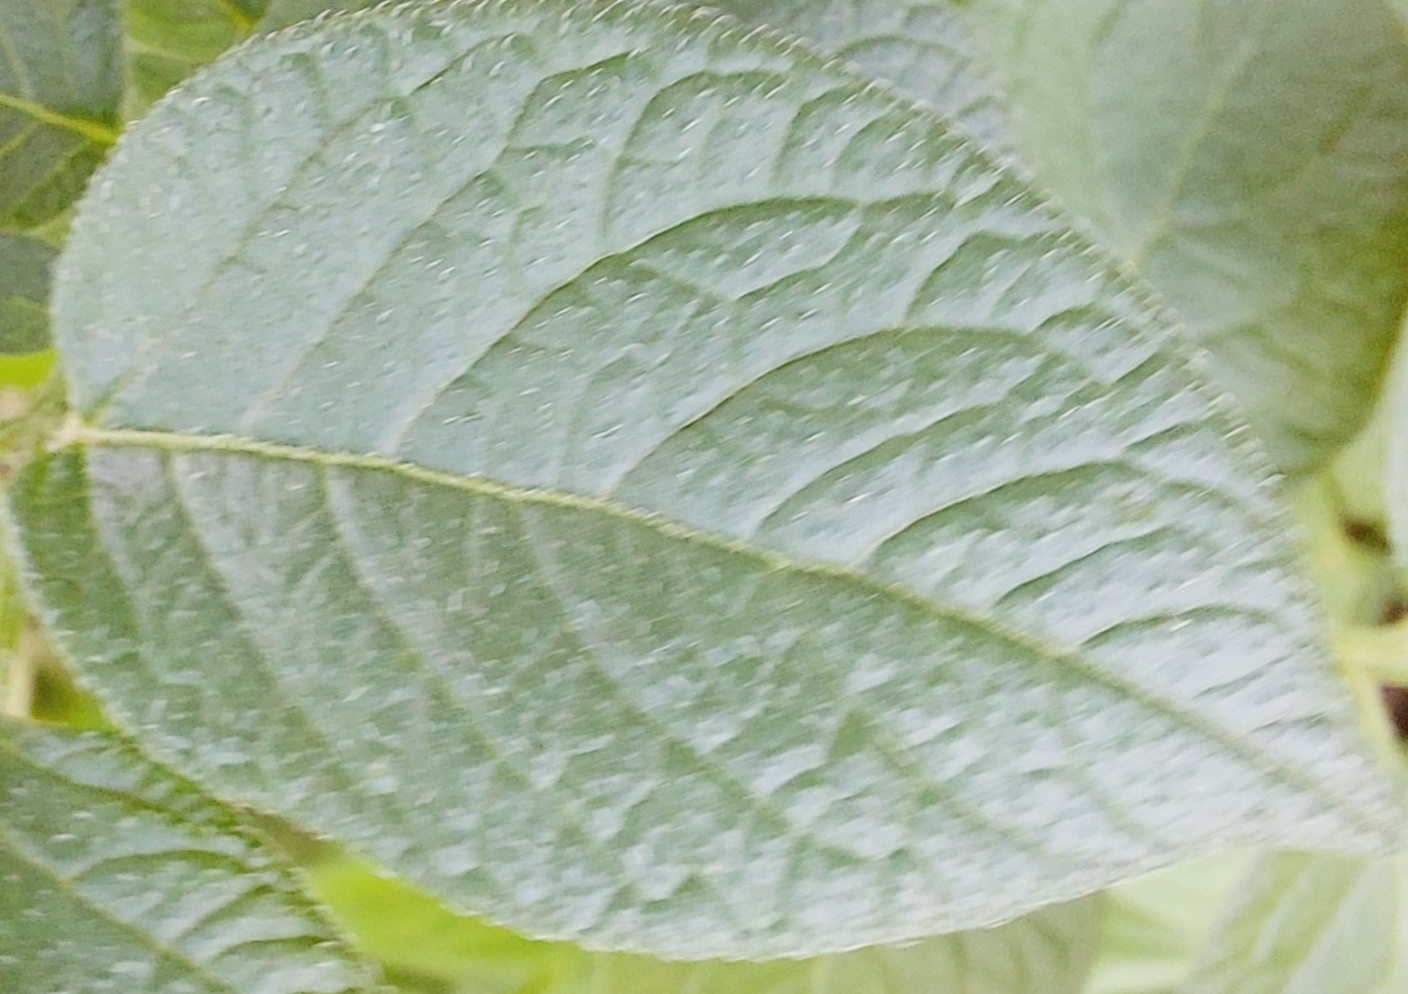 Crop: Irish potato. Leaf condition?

healthy
